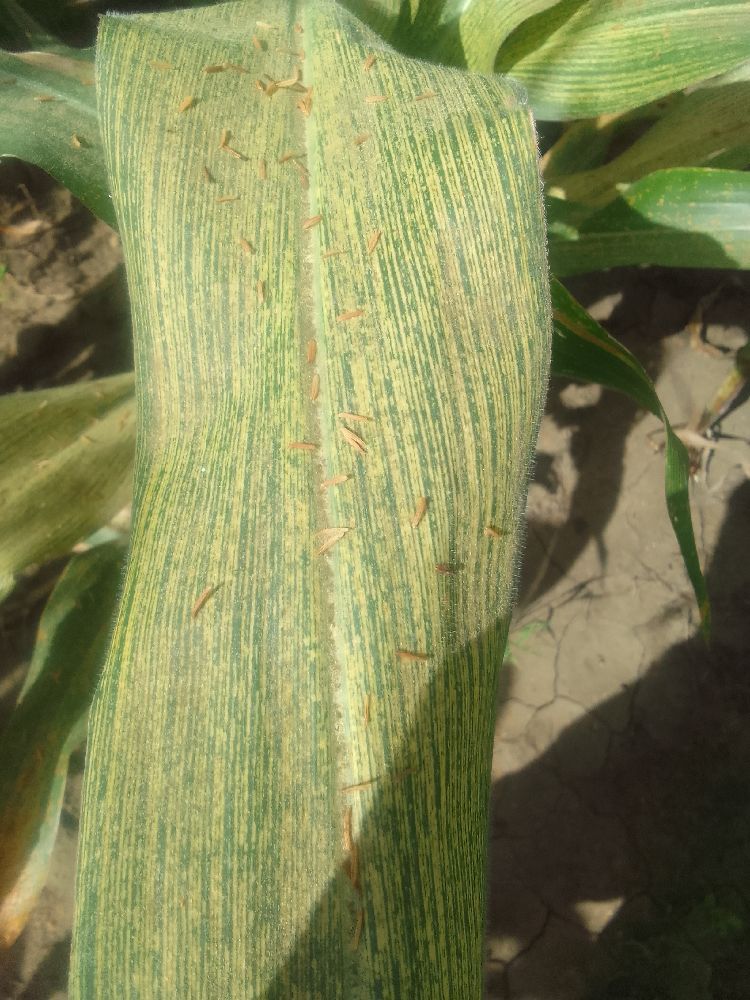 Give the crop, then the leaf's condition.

maize, maize streak virus
